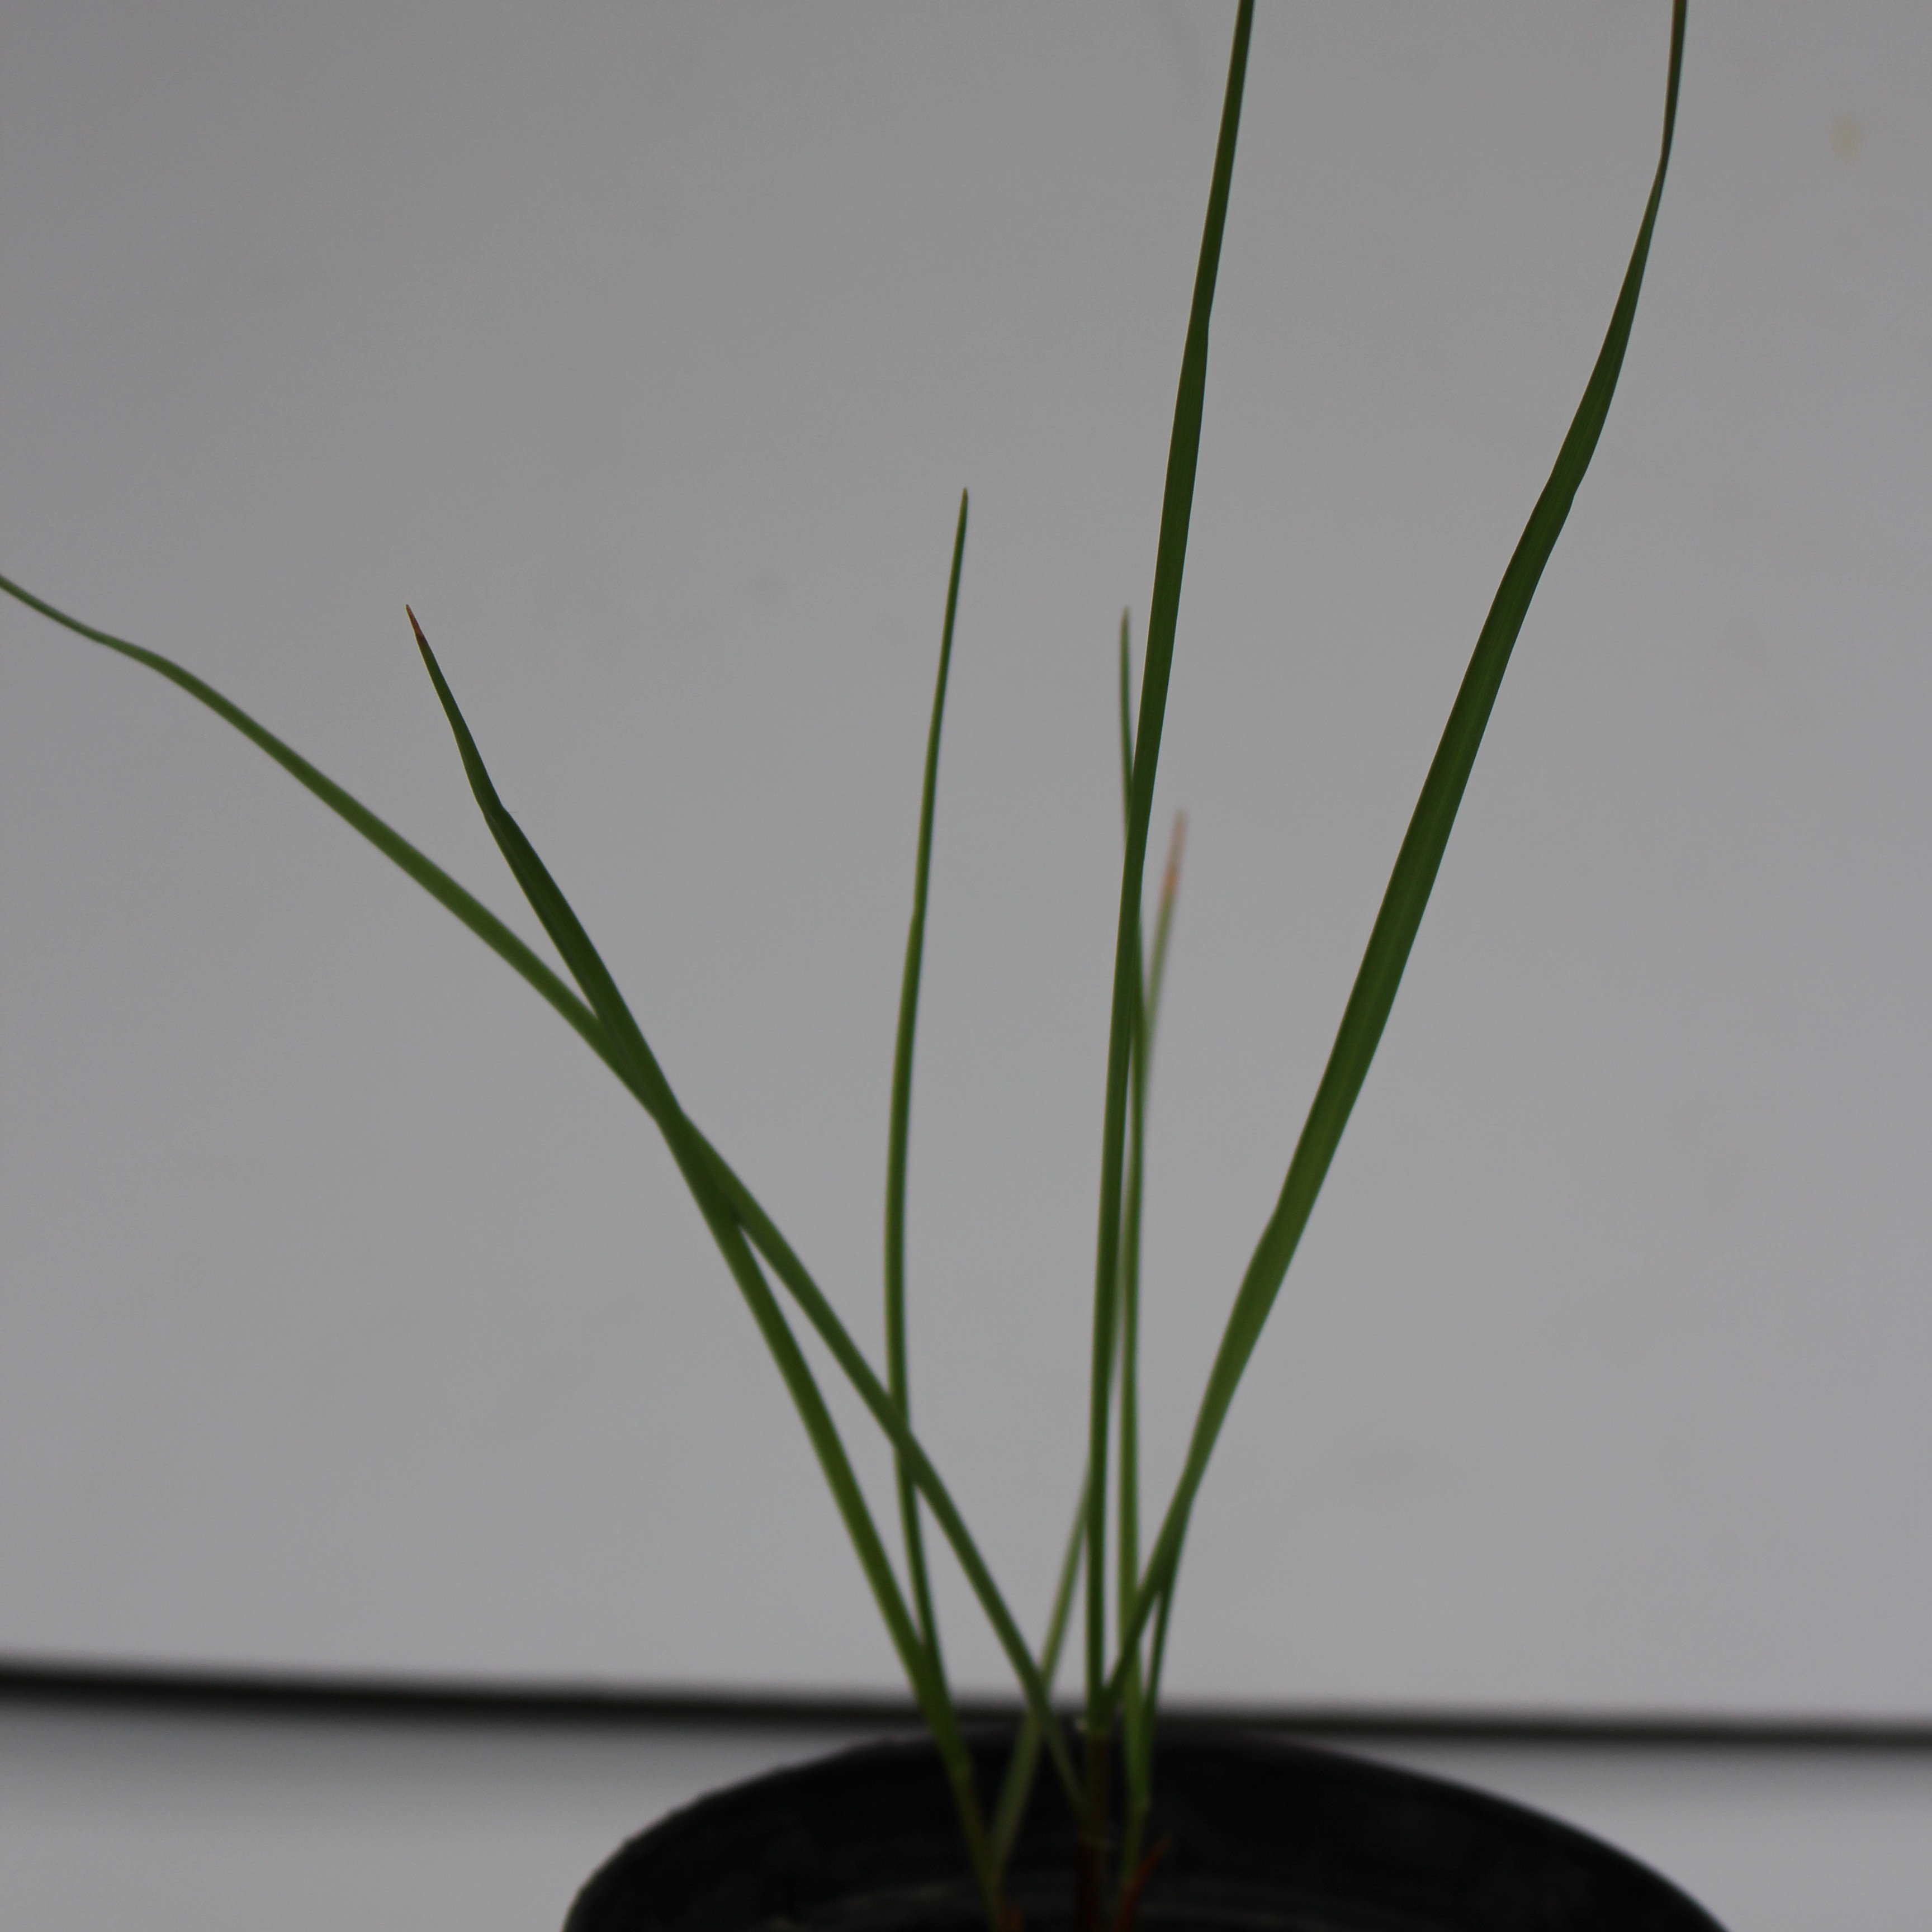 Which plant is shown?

Lolium multiflorum
